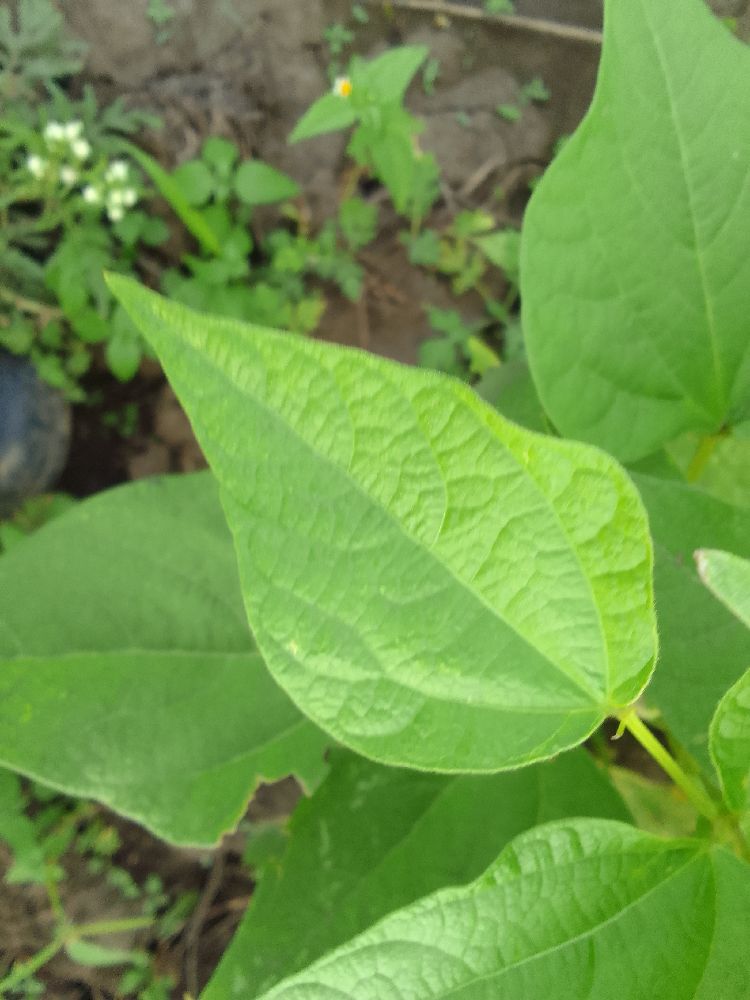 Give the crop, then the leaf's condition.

common bean, healthy
